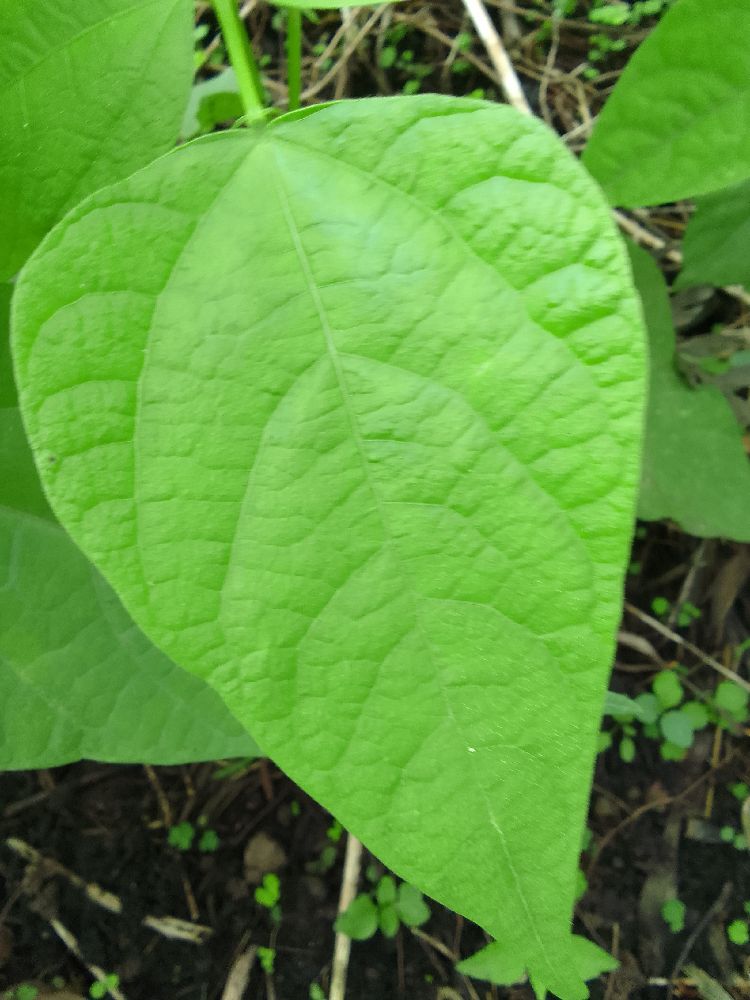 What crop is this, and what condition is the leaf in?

common bean, healthy
